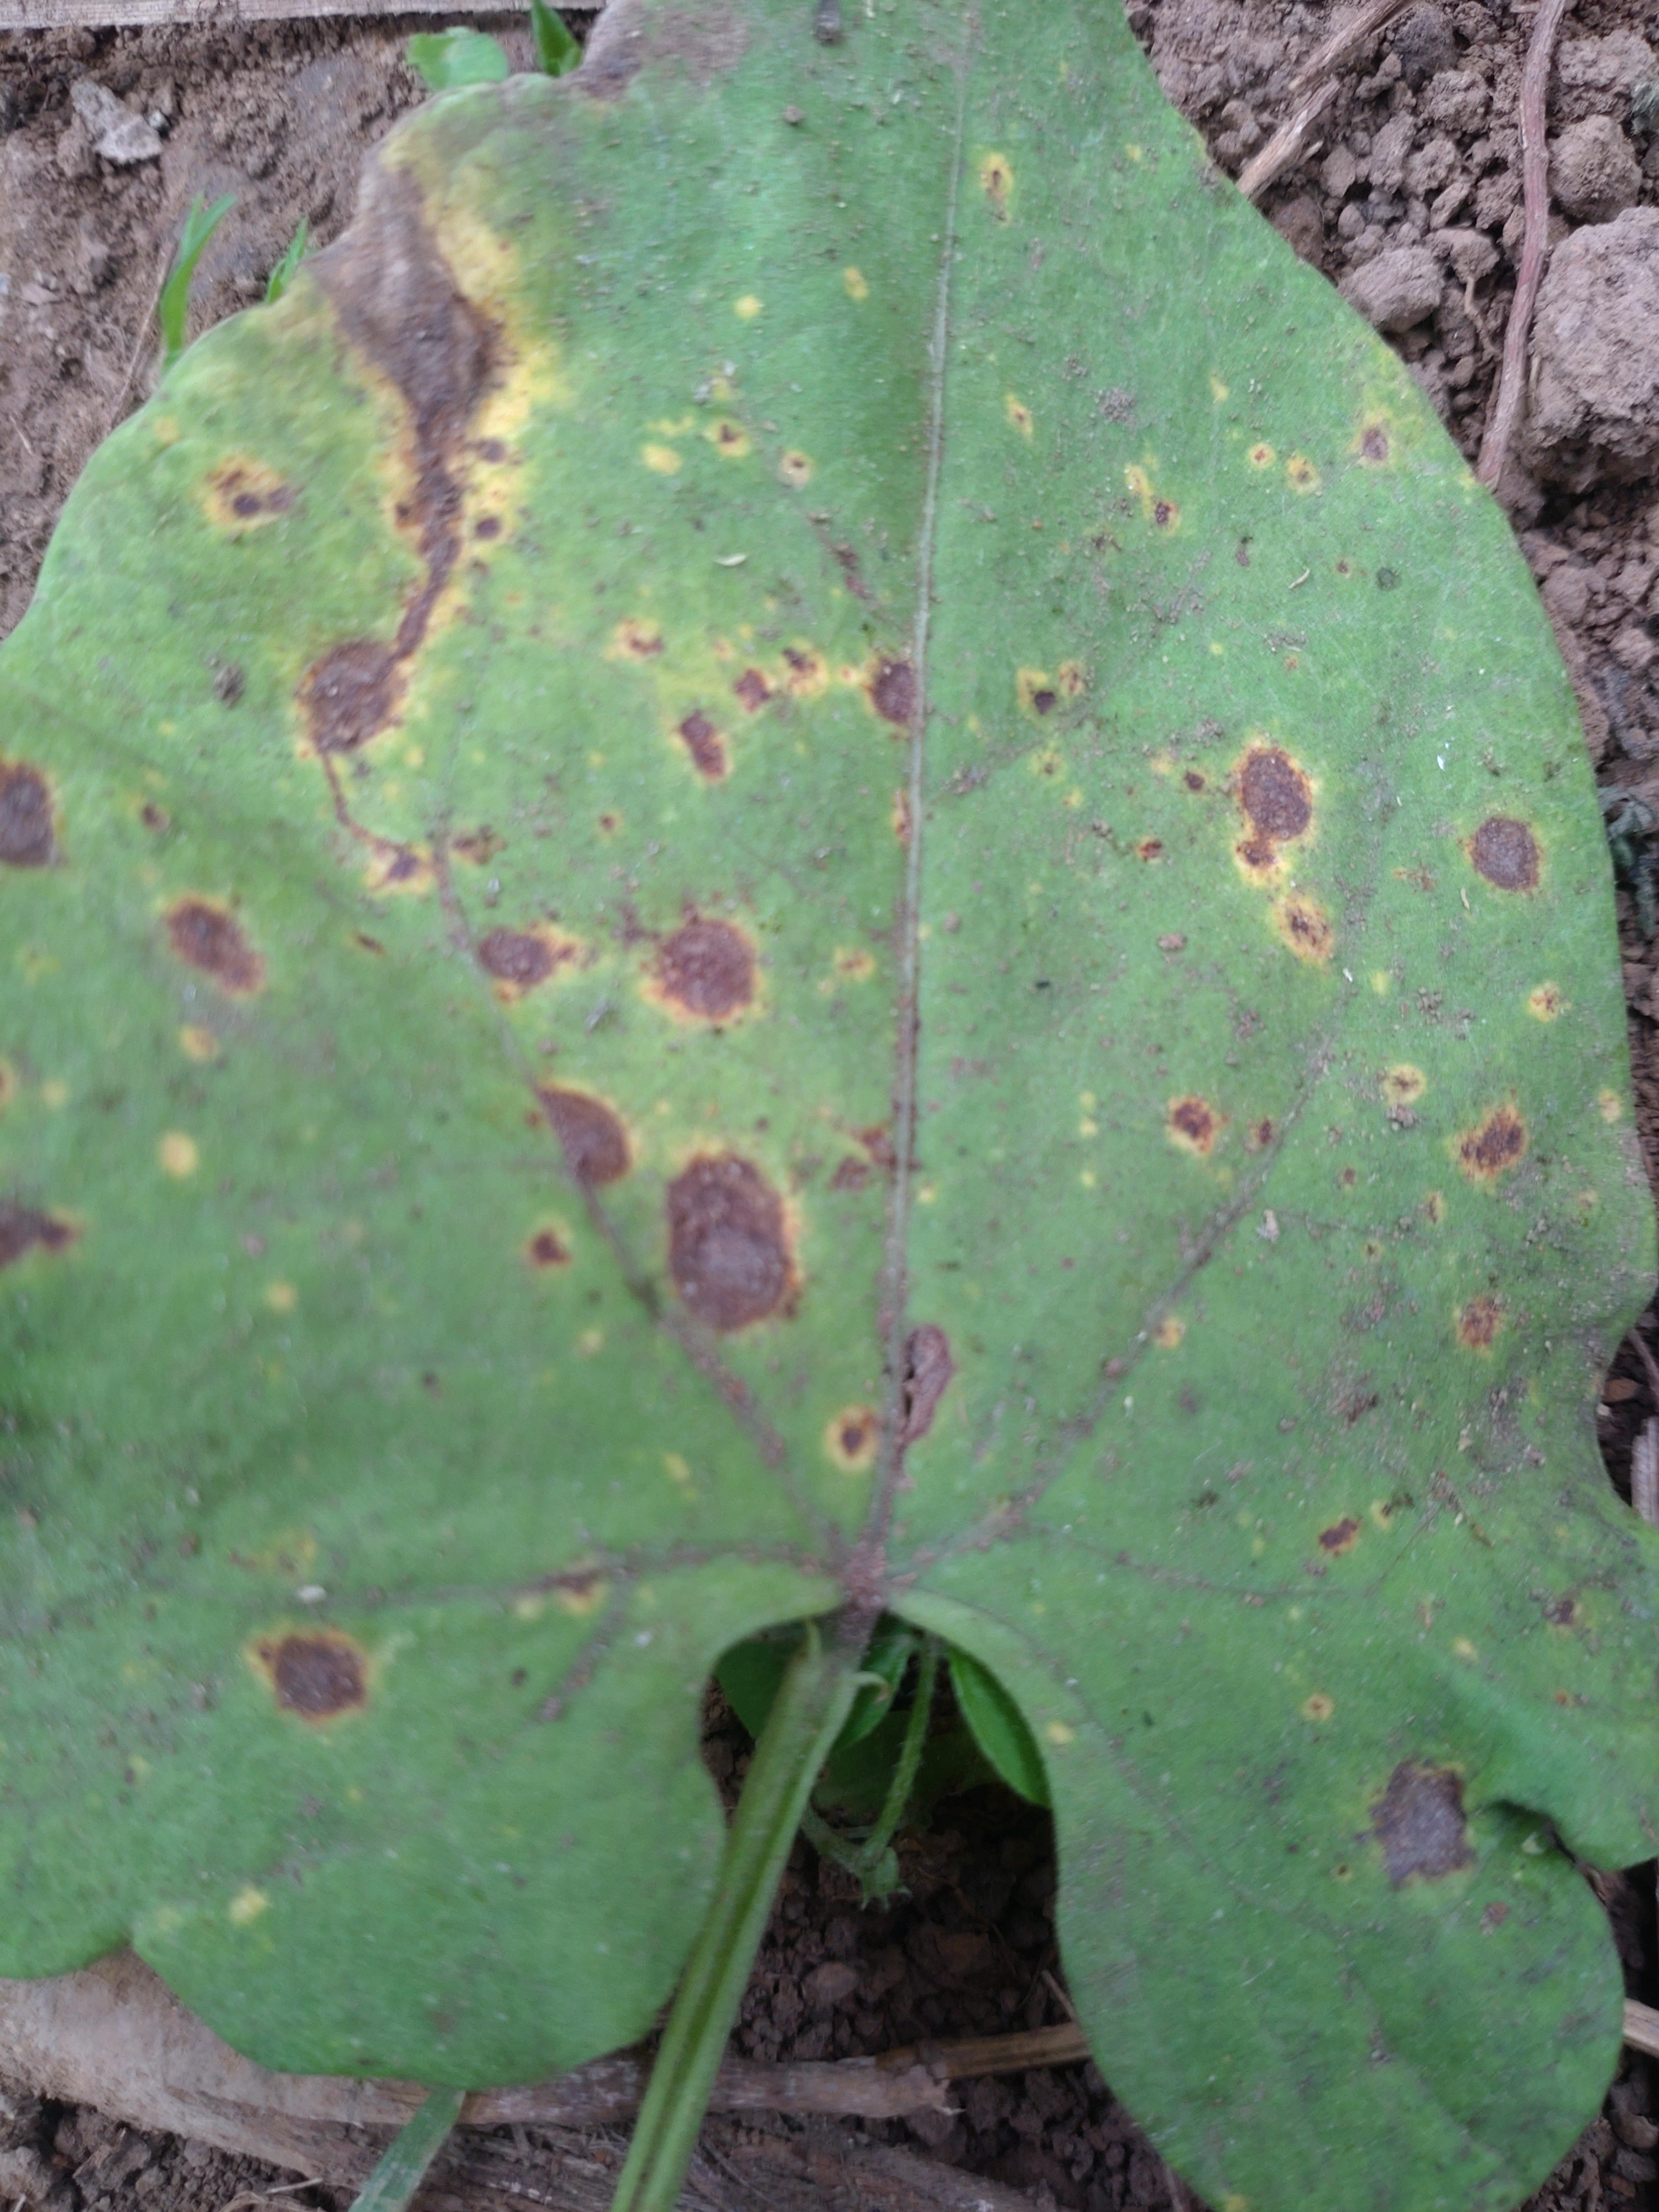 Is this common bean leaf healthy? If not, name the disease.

rust
